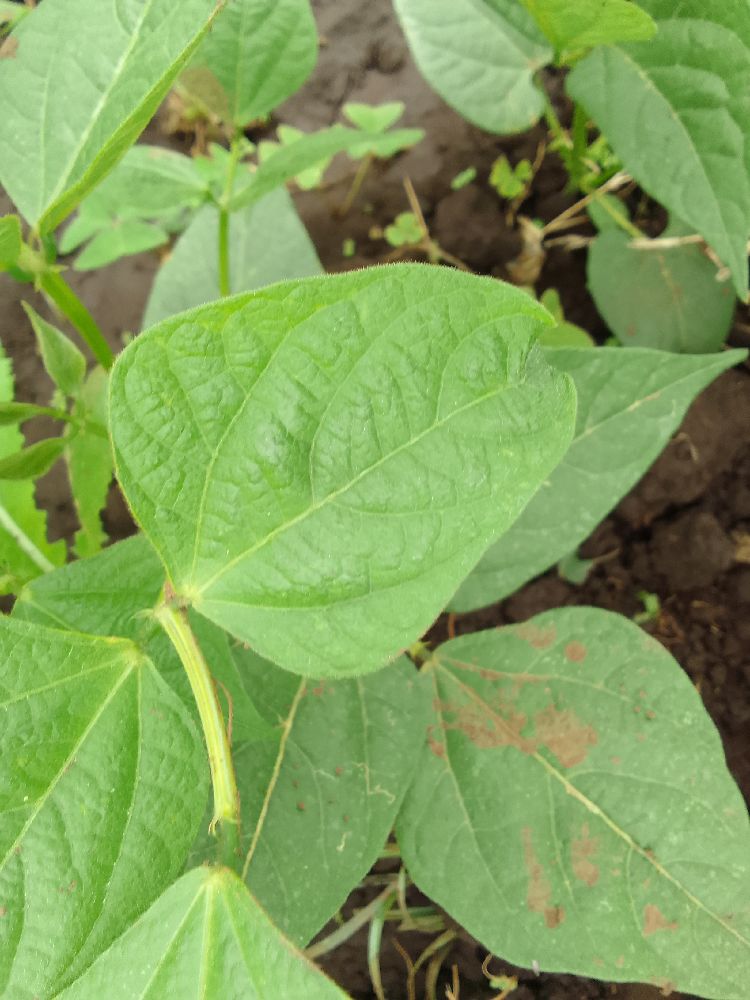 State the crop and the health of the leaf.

common bean, healthy
